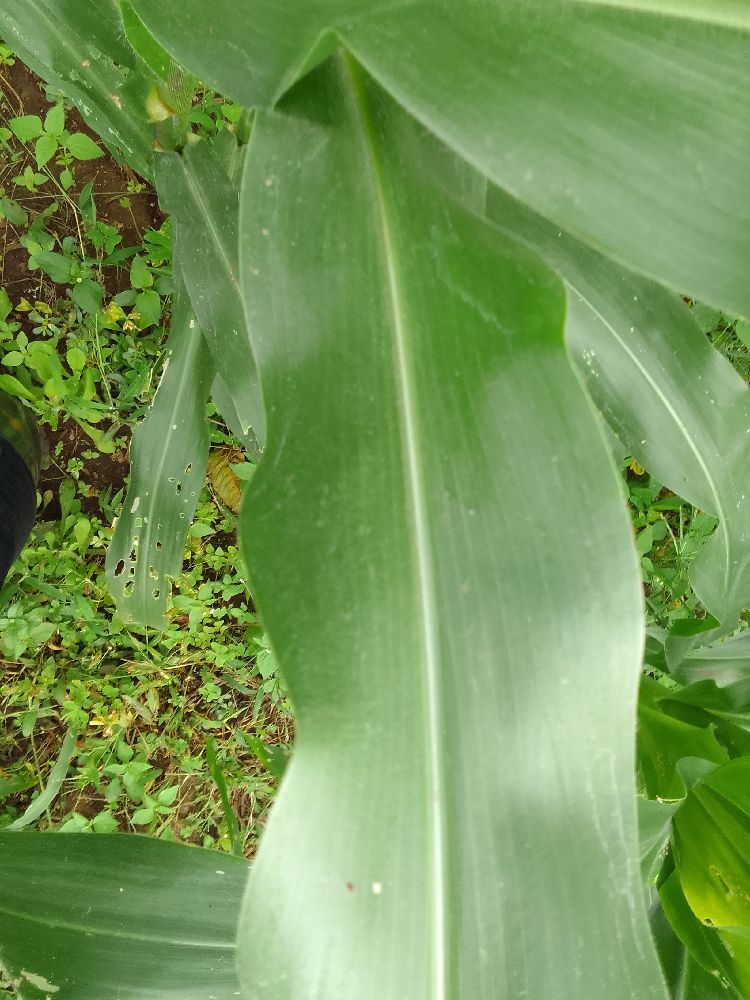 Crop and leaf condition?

maize, healthy
